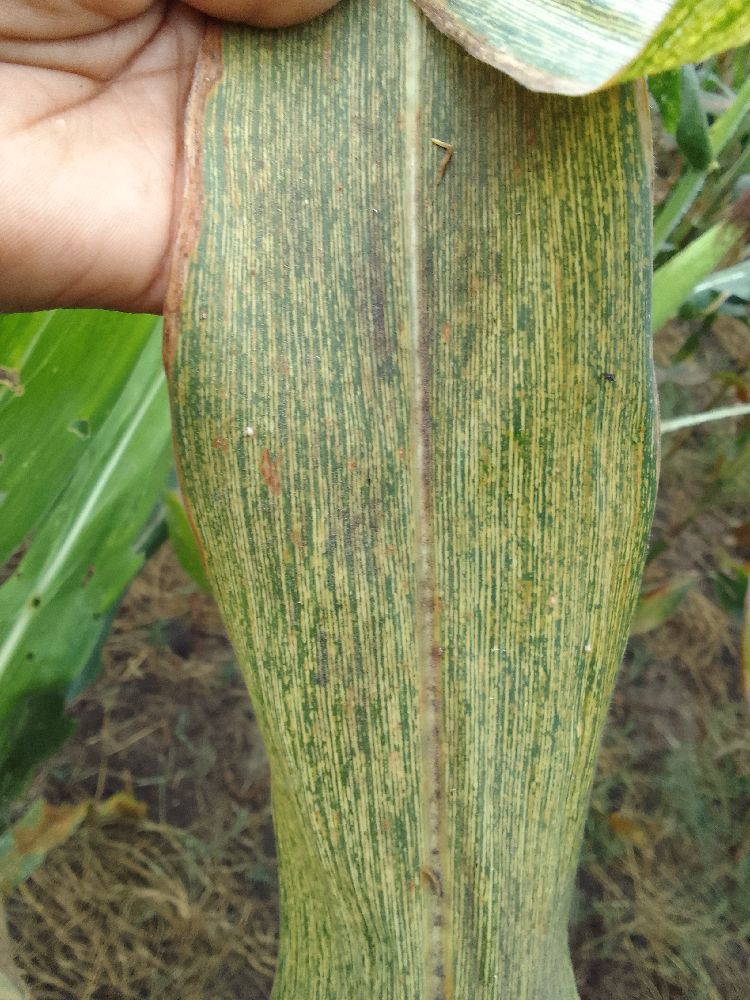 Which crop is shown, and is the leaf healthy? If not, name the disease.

maize, maize streak virus
